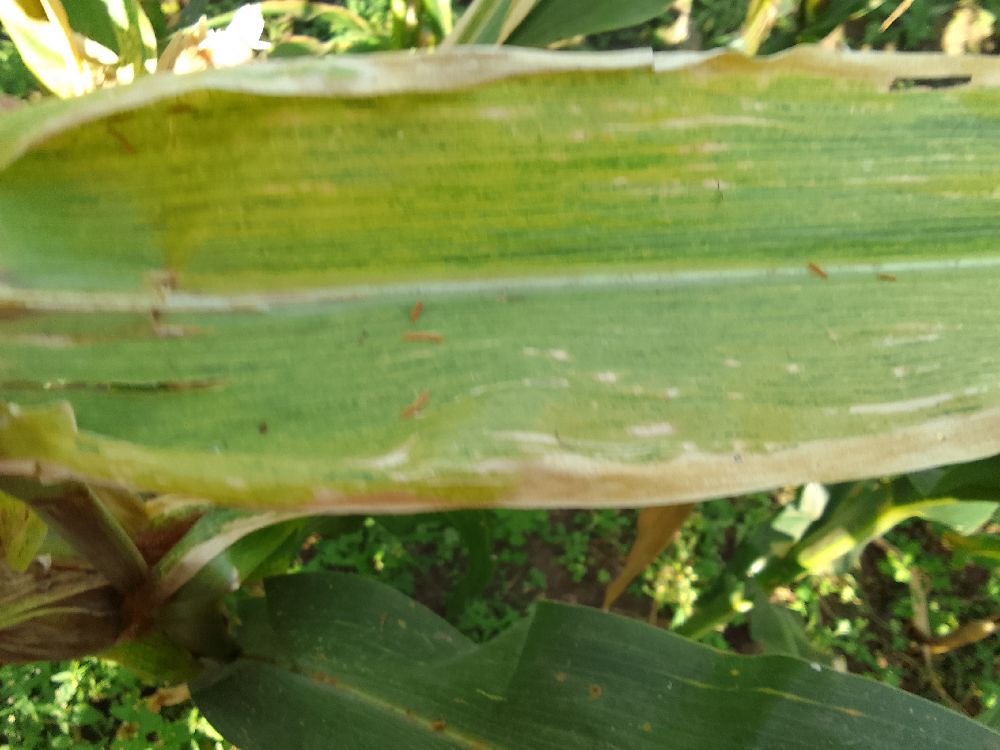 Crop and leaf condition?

maize, maize lethal necrosis
